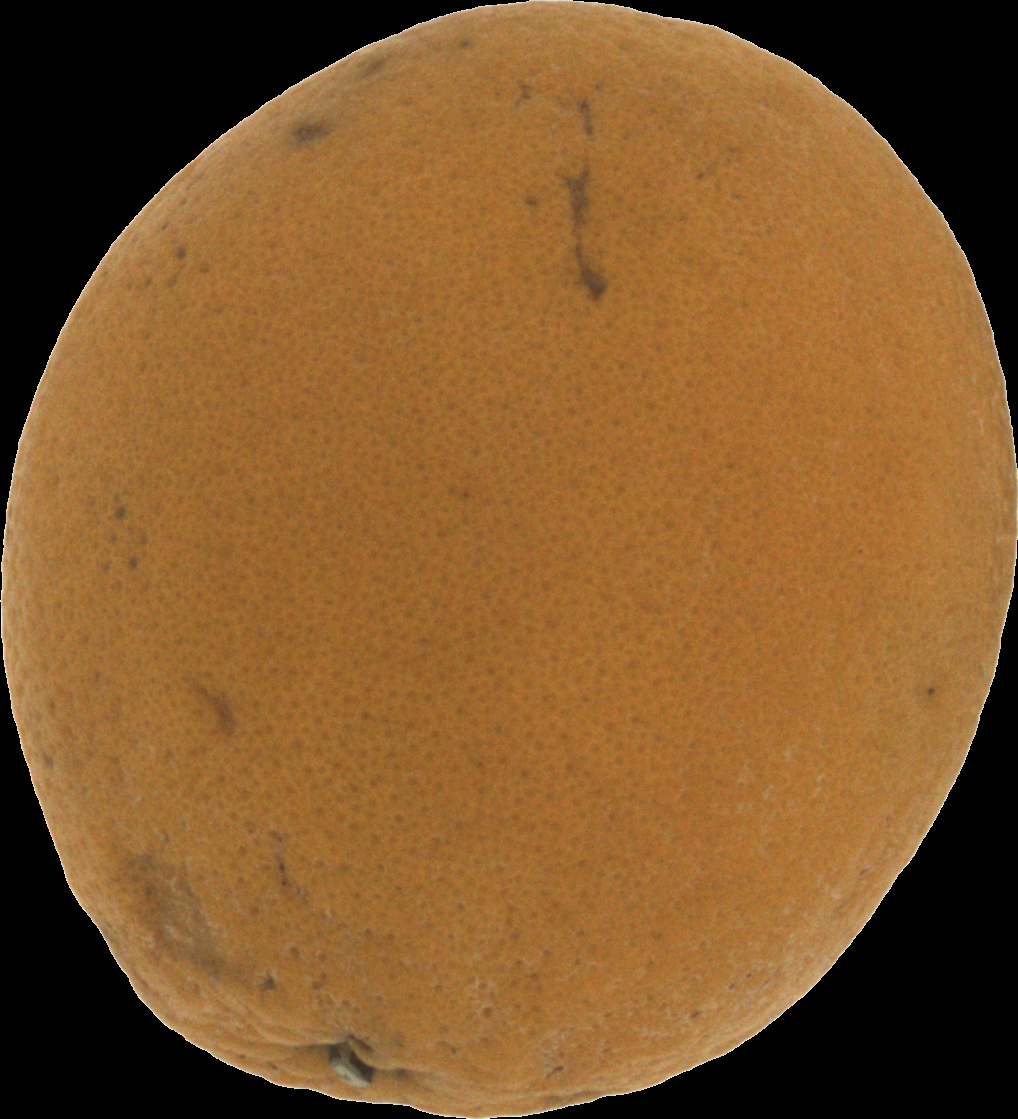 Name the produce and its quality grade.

orange, bad
